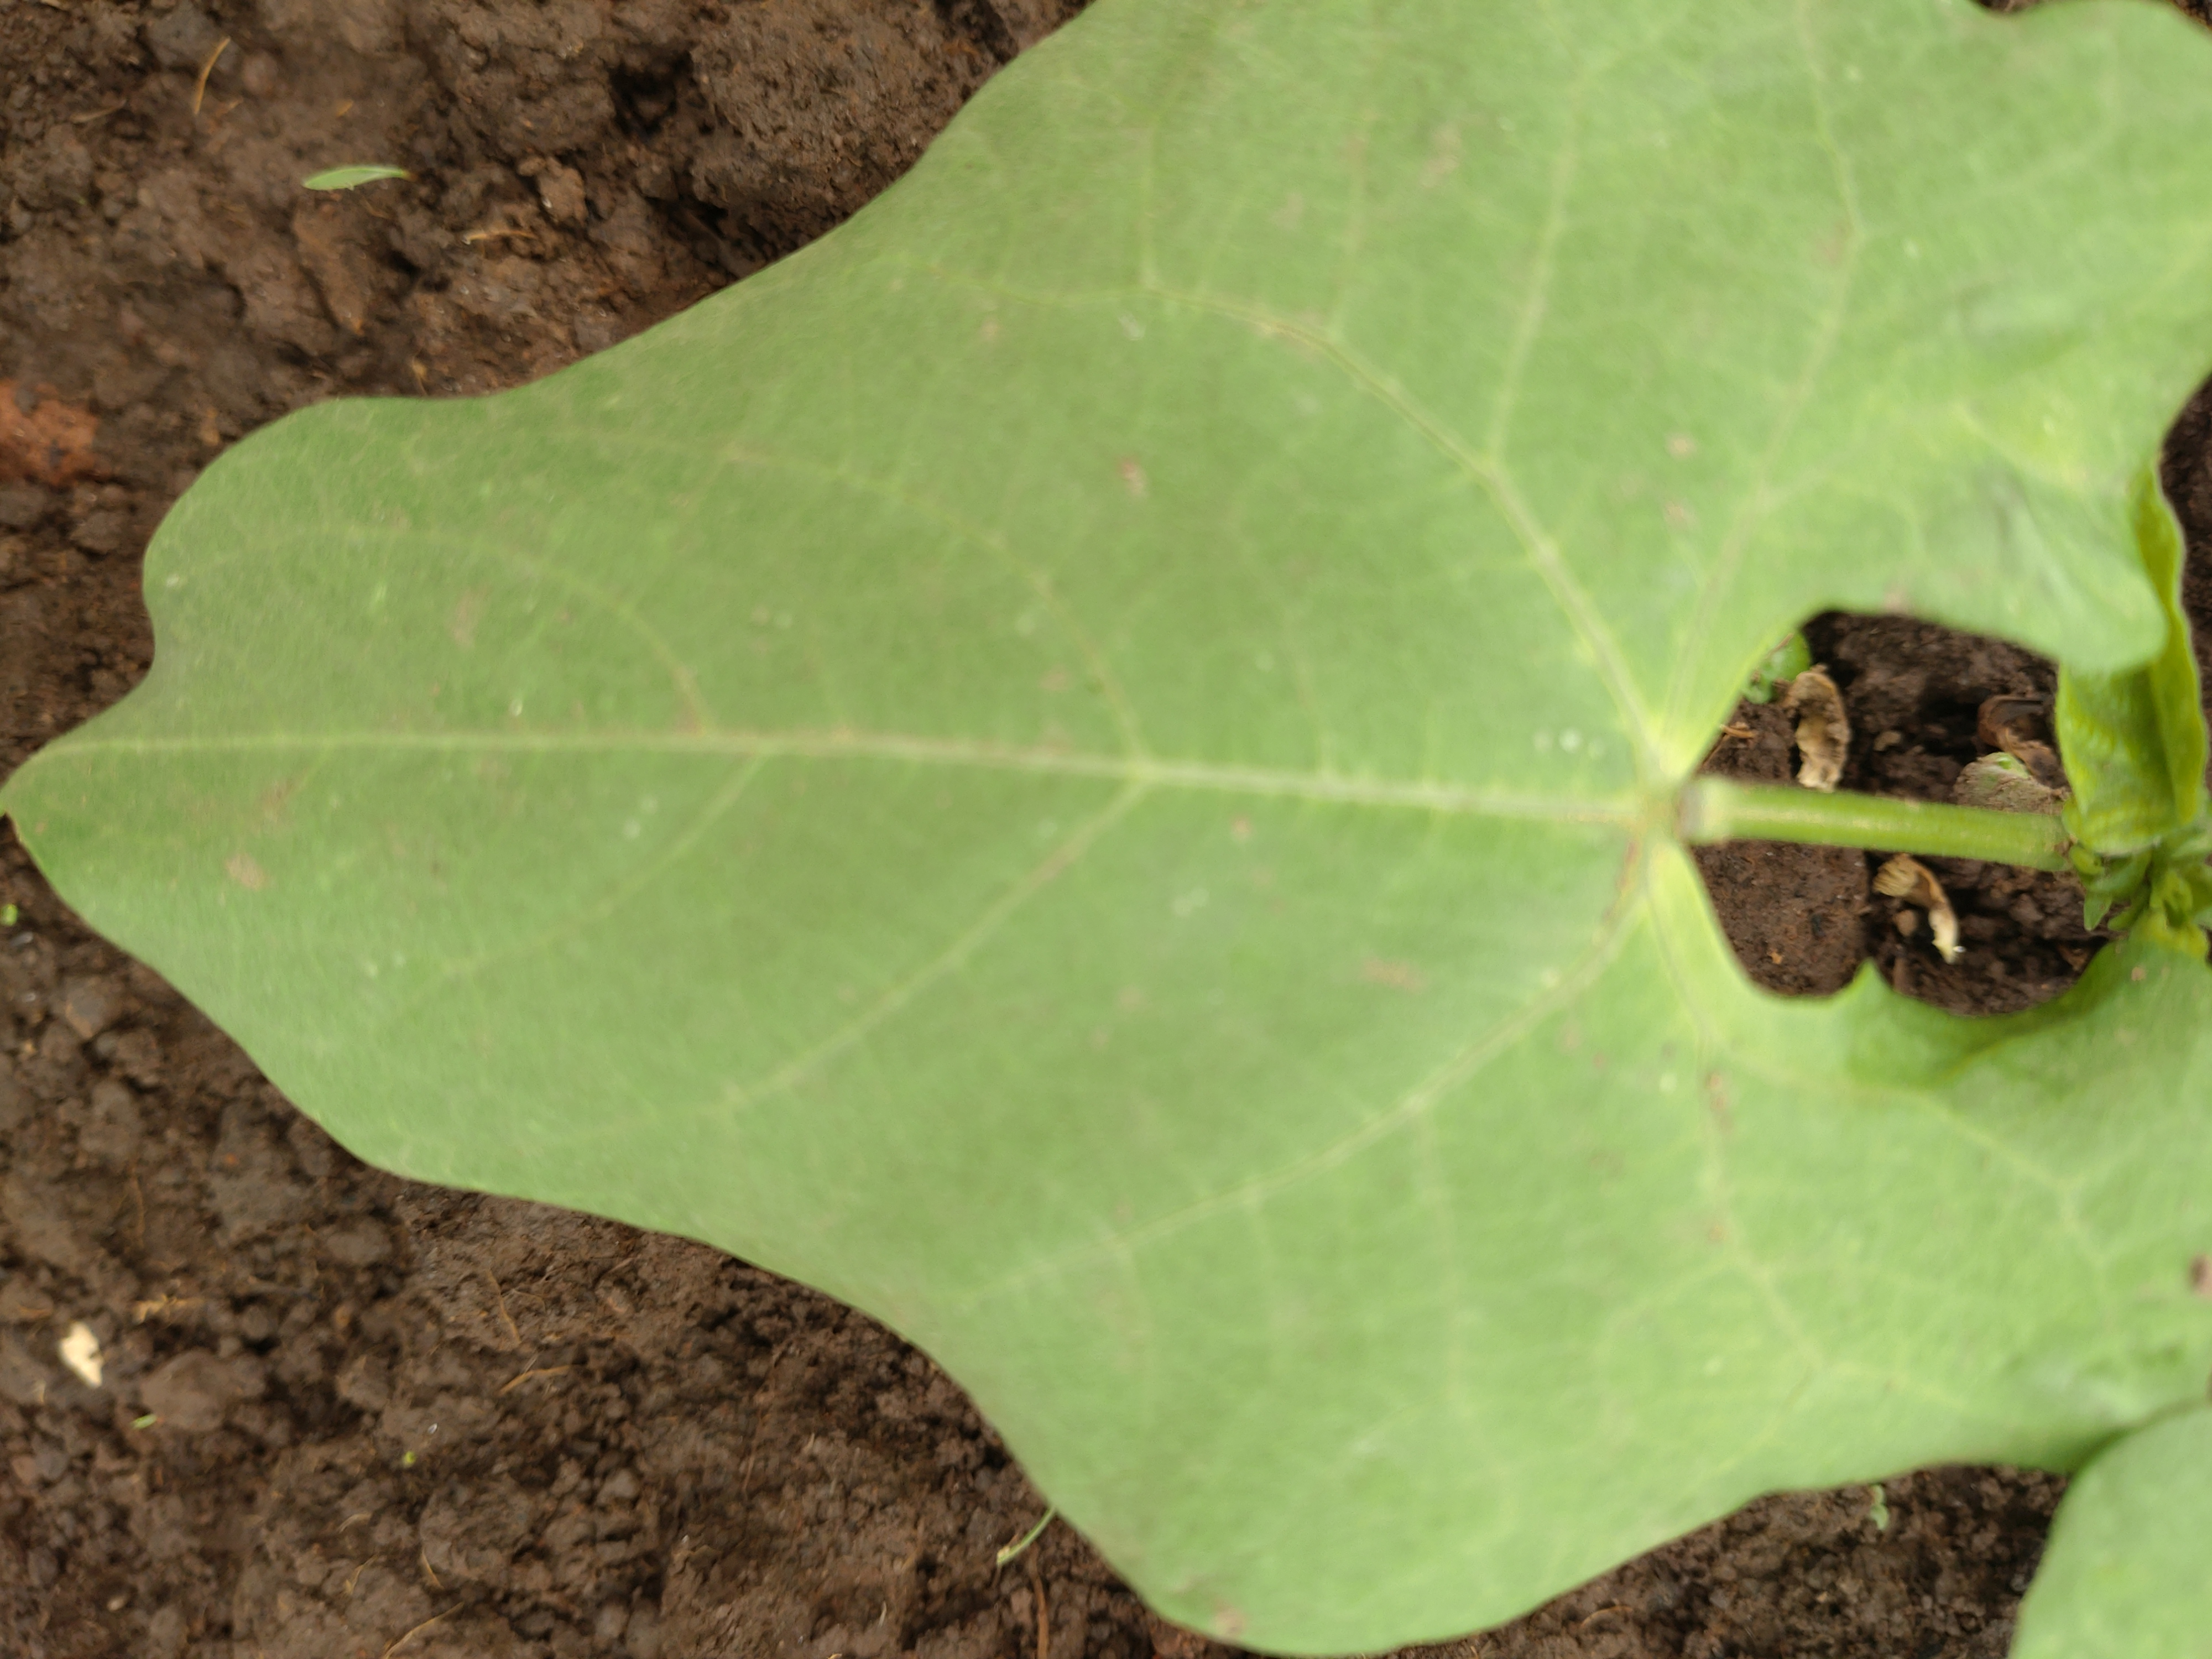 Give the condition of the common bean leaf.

healthy
